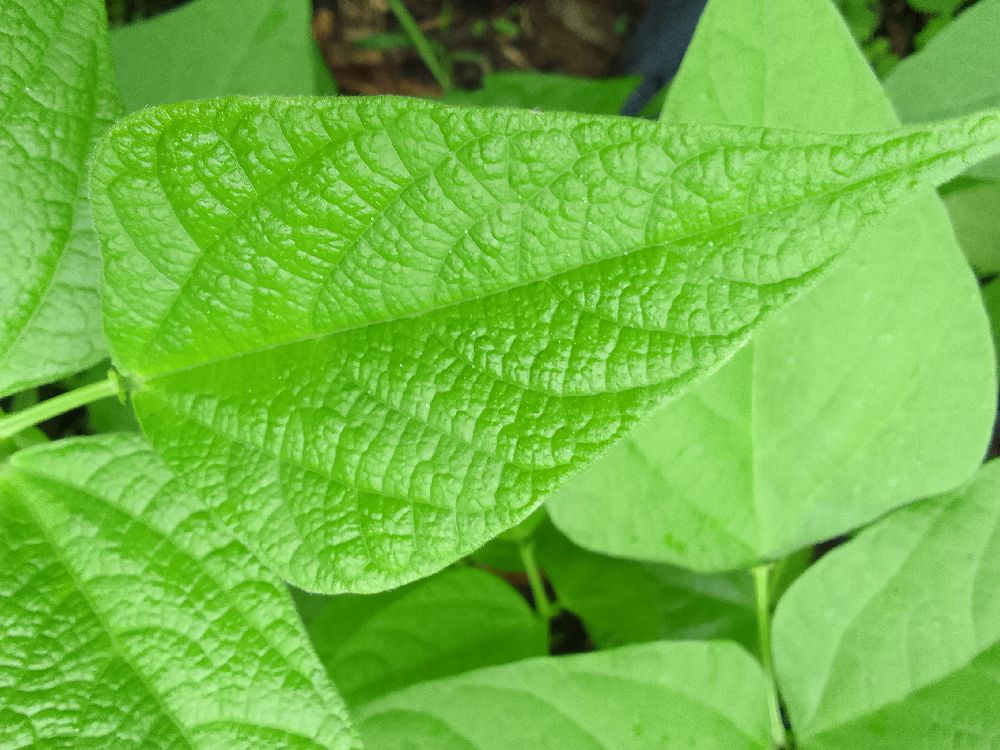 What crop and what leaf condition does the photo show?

common bean, healthy
